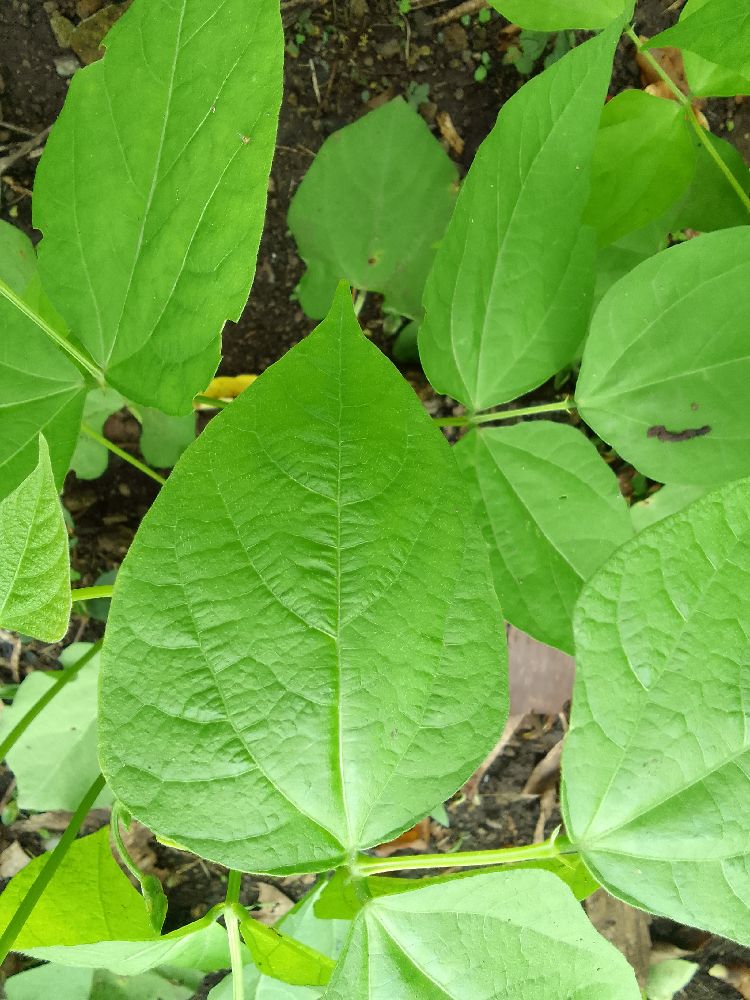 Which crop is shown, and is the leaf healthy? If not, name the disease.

common bean, healthy
